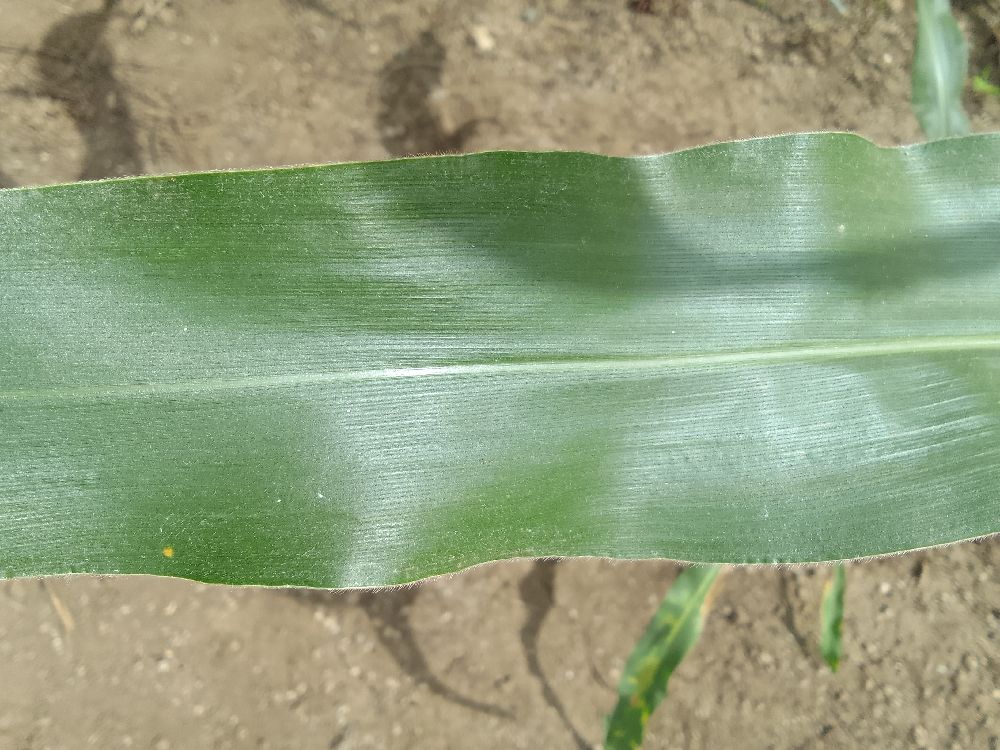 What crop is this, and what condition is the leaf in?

maize, healthy
